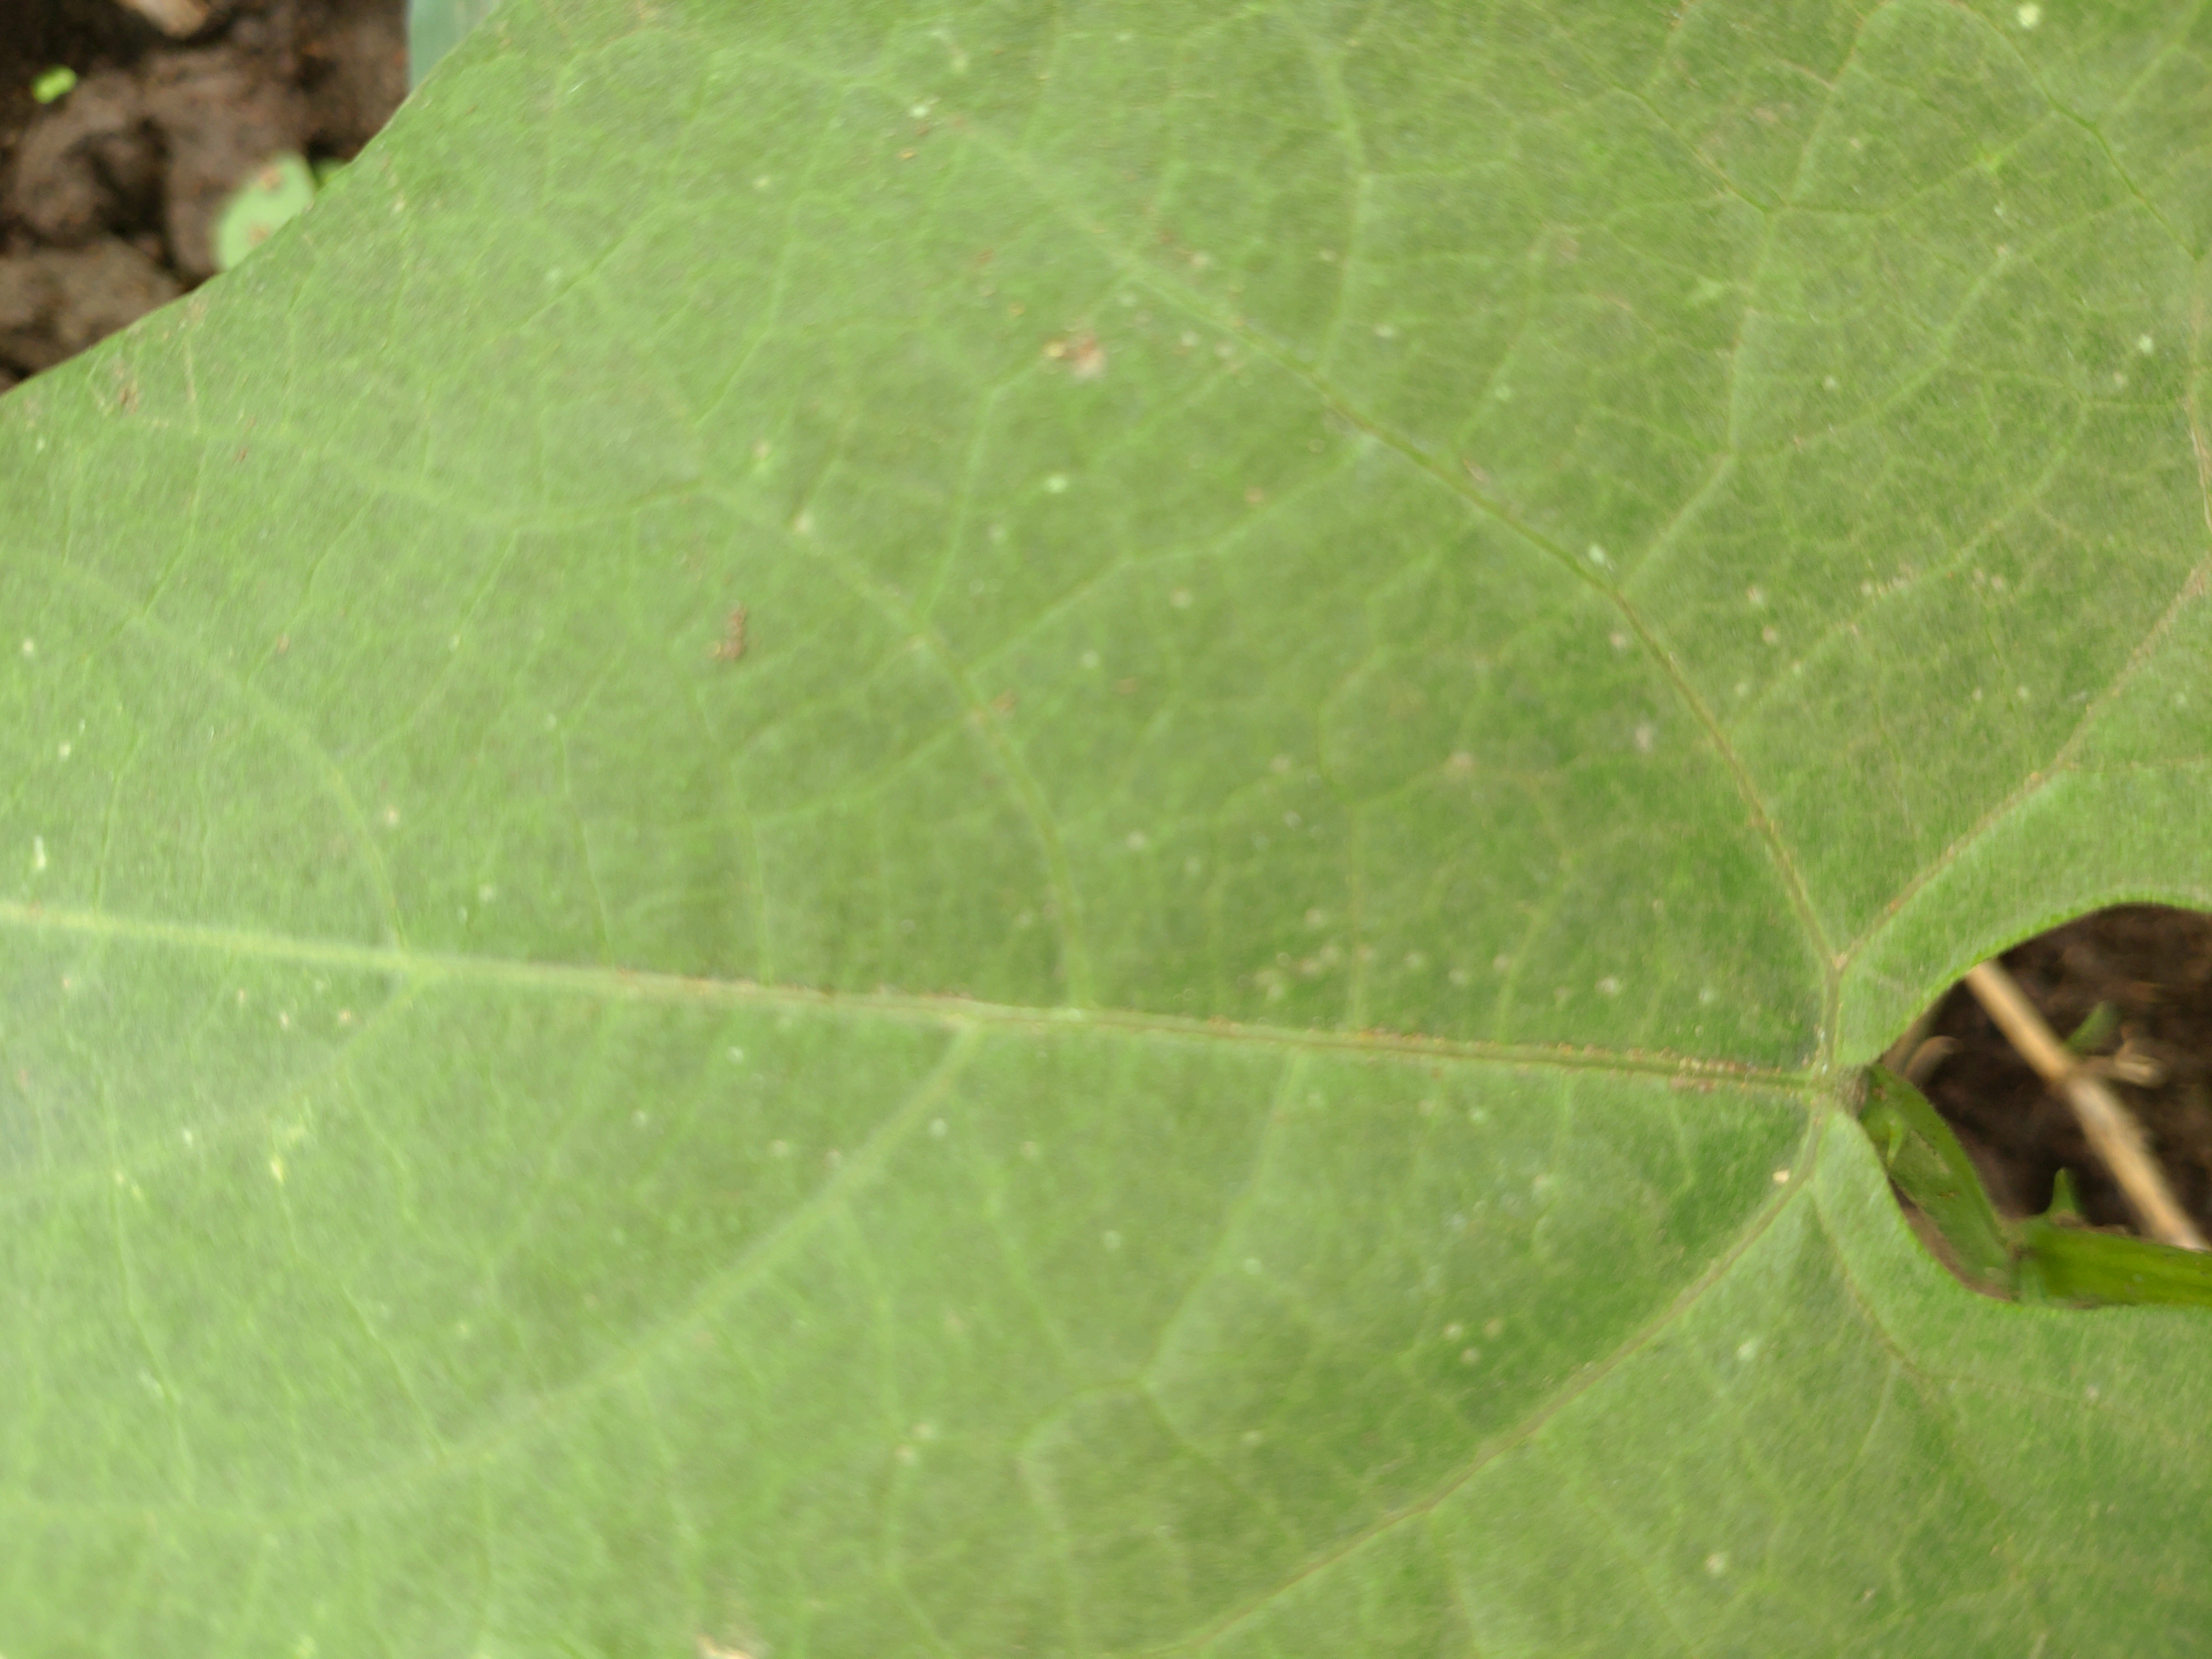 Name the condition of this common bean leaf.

healthy
